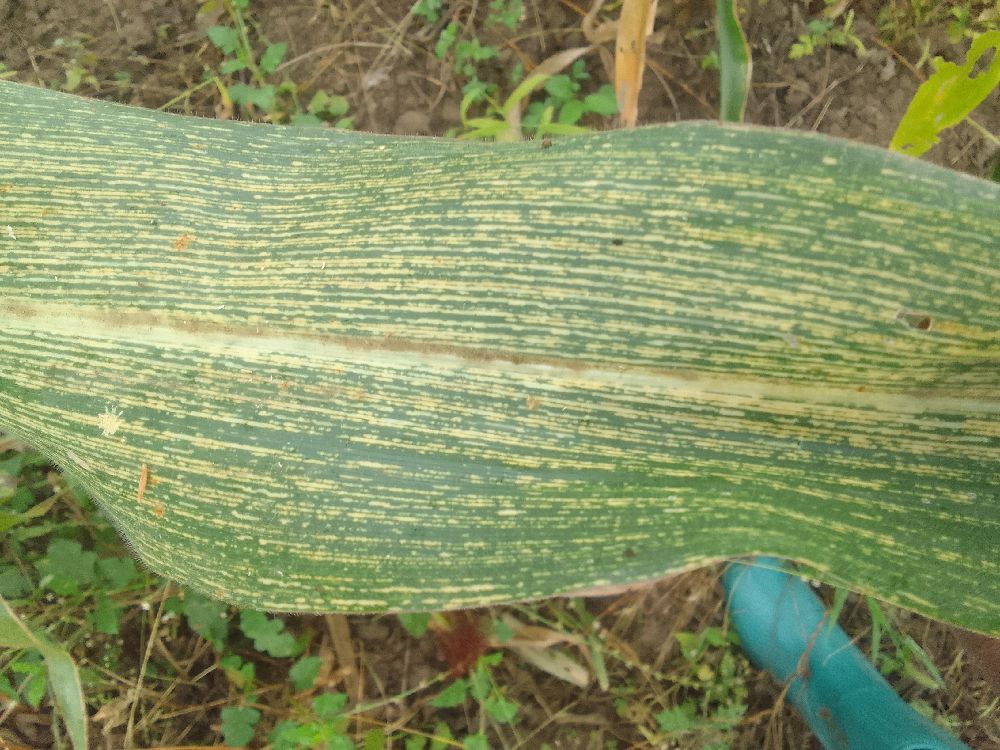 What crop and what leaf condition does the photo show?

maize, maize streak virus
